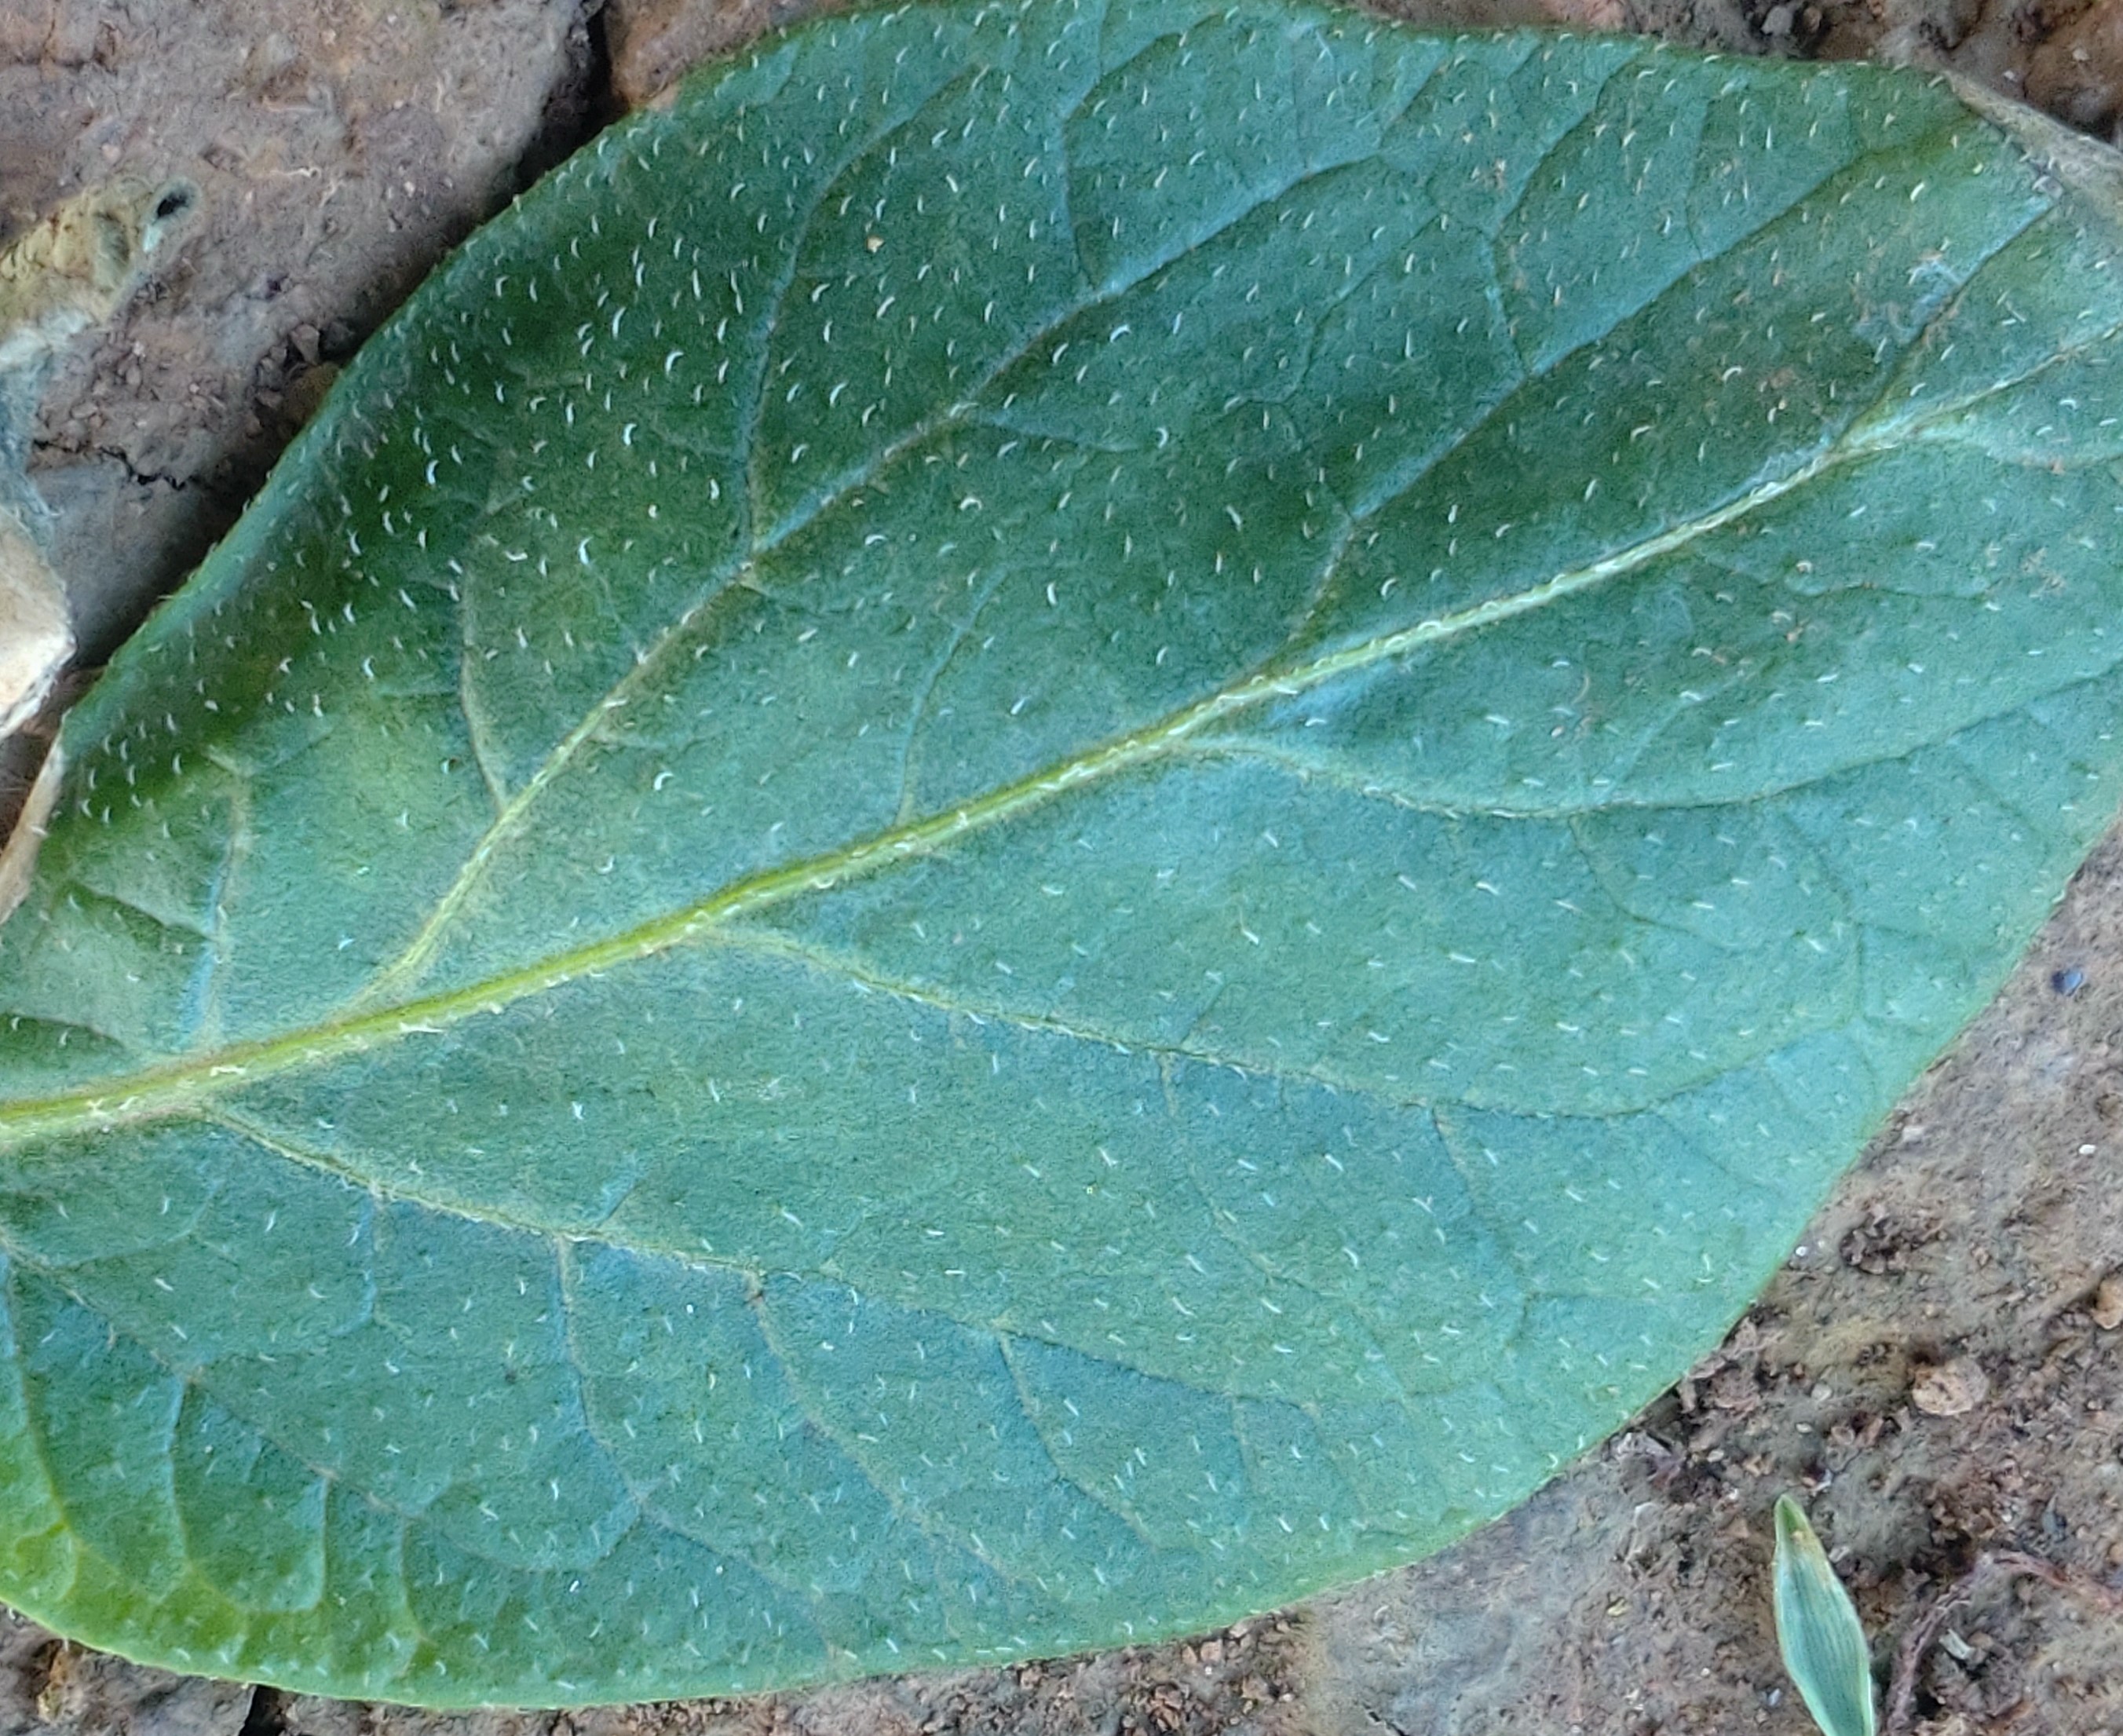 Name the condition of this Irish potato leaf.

early blight
